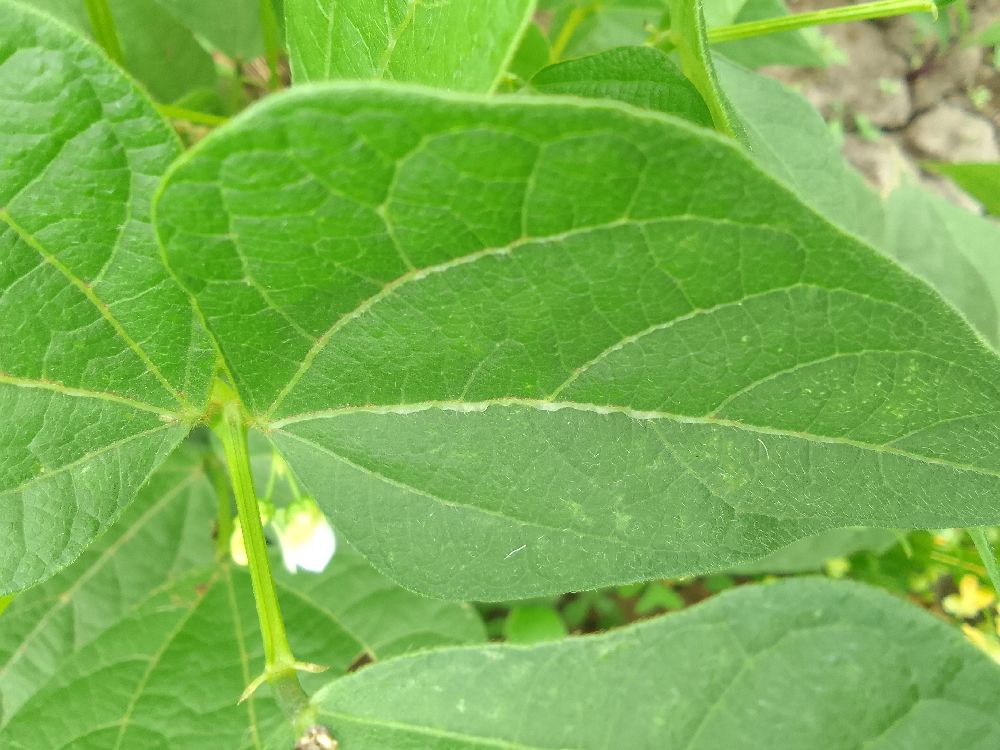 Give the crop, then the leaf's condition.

common bean, healthy
